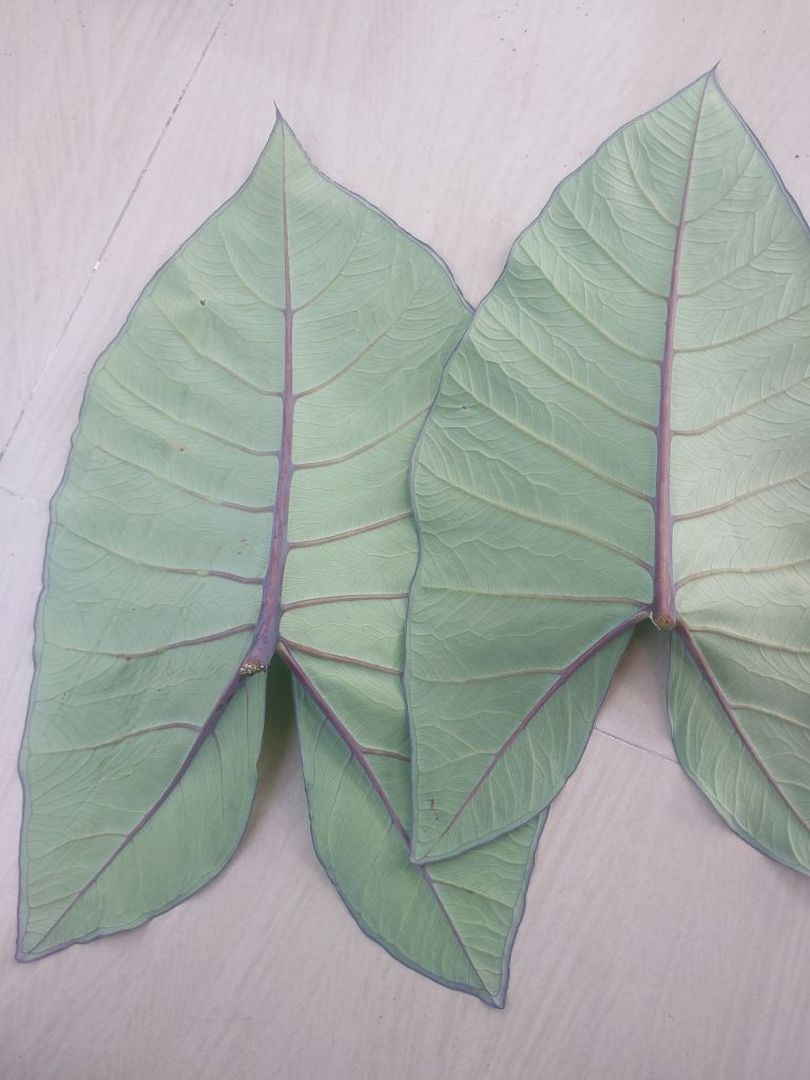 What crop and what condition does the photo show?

taro, healthy
